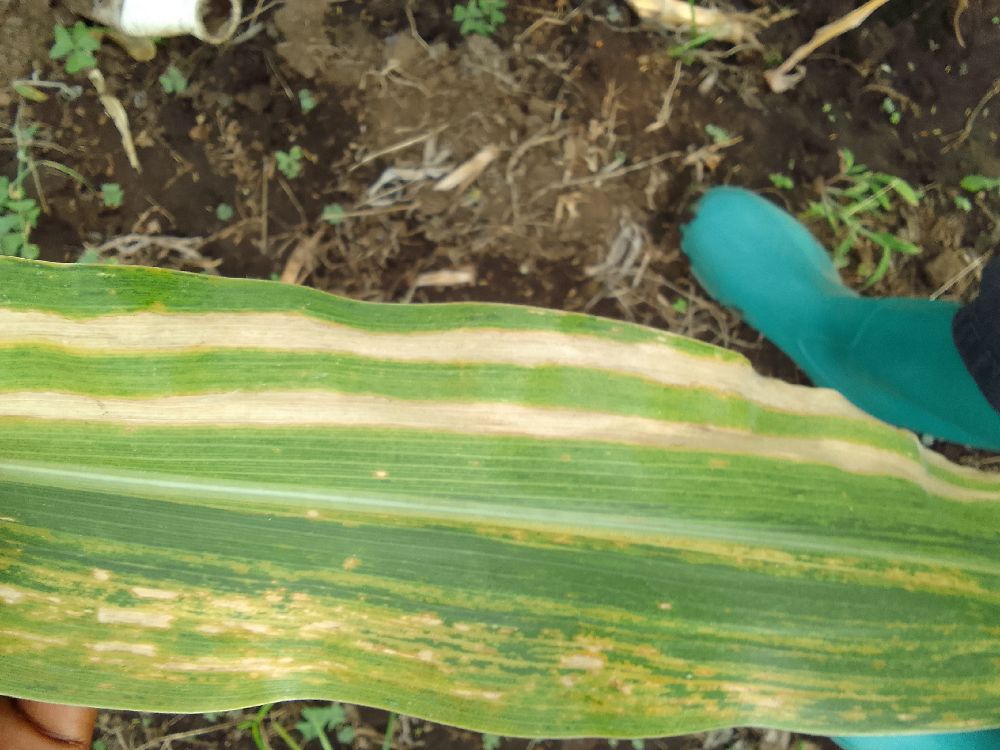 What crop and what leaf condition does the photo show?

maize, maize lethal necrosis
